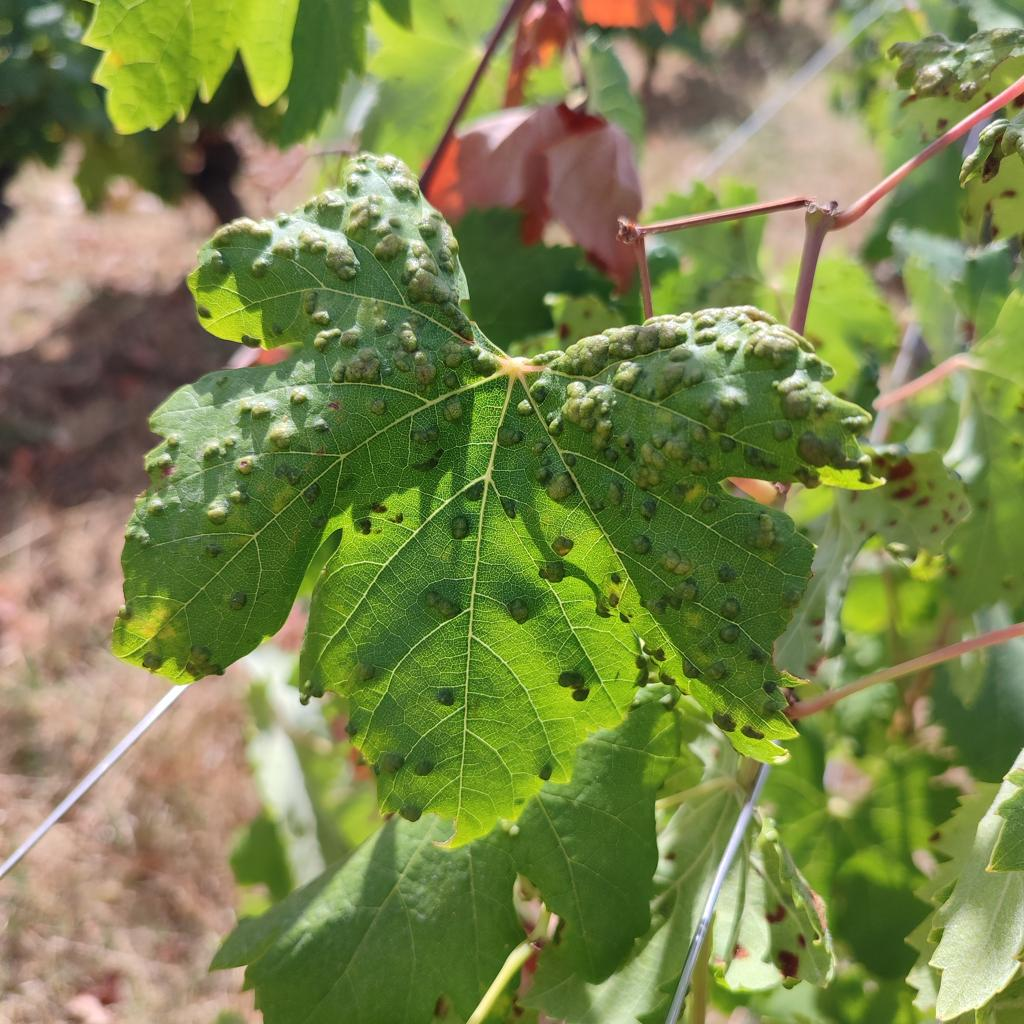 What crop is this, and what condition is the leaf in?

grapevine, erineum mite
